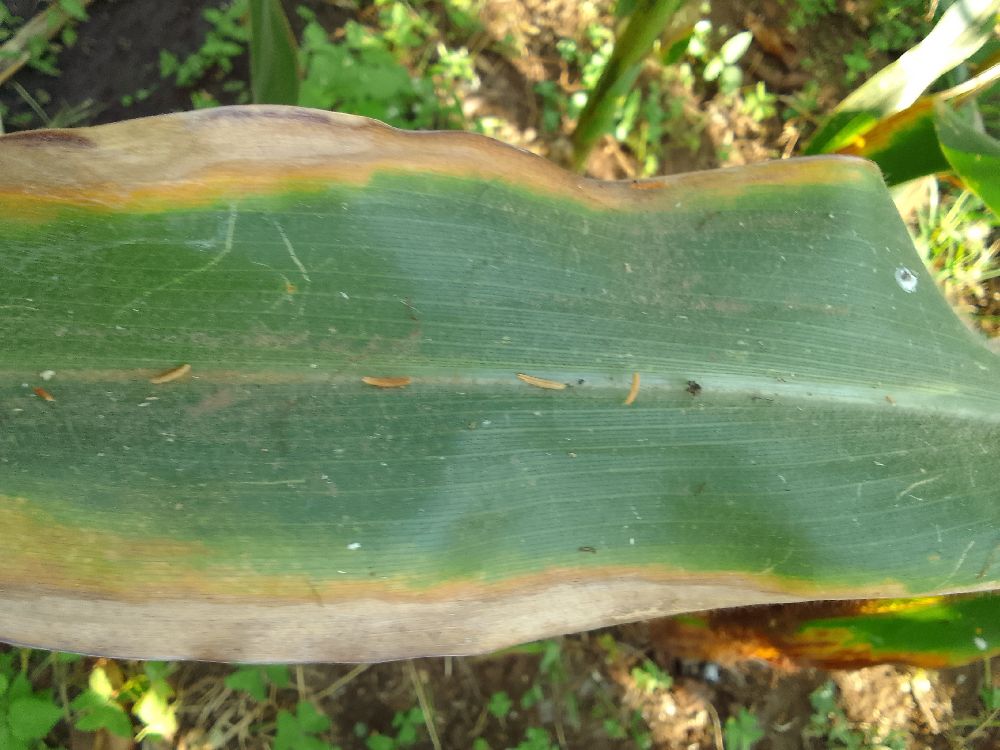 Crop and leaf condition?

maize, maize lethal necrosis
